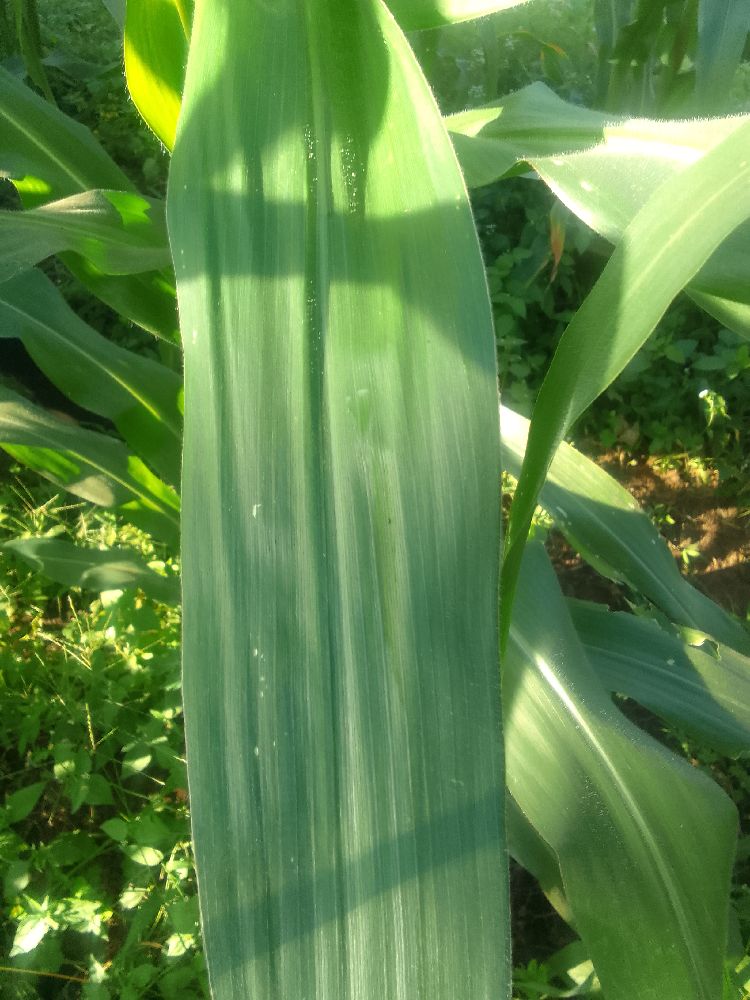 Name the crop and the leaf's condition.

maize, healthy
